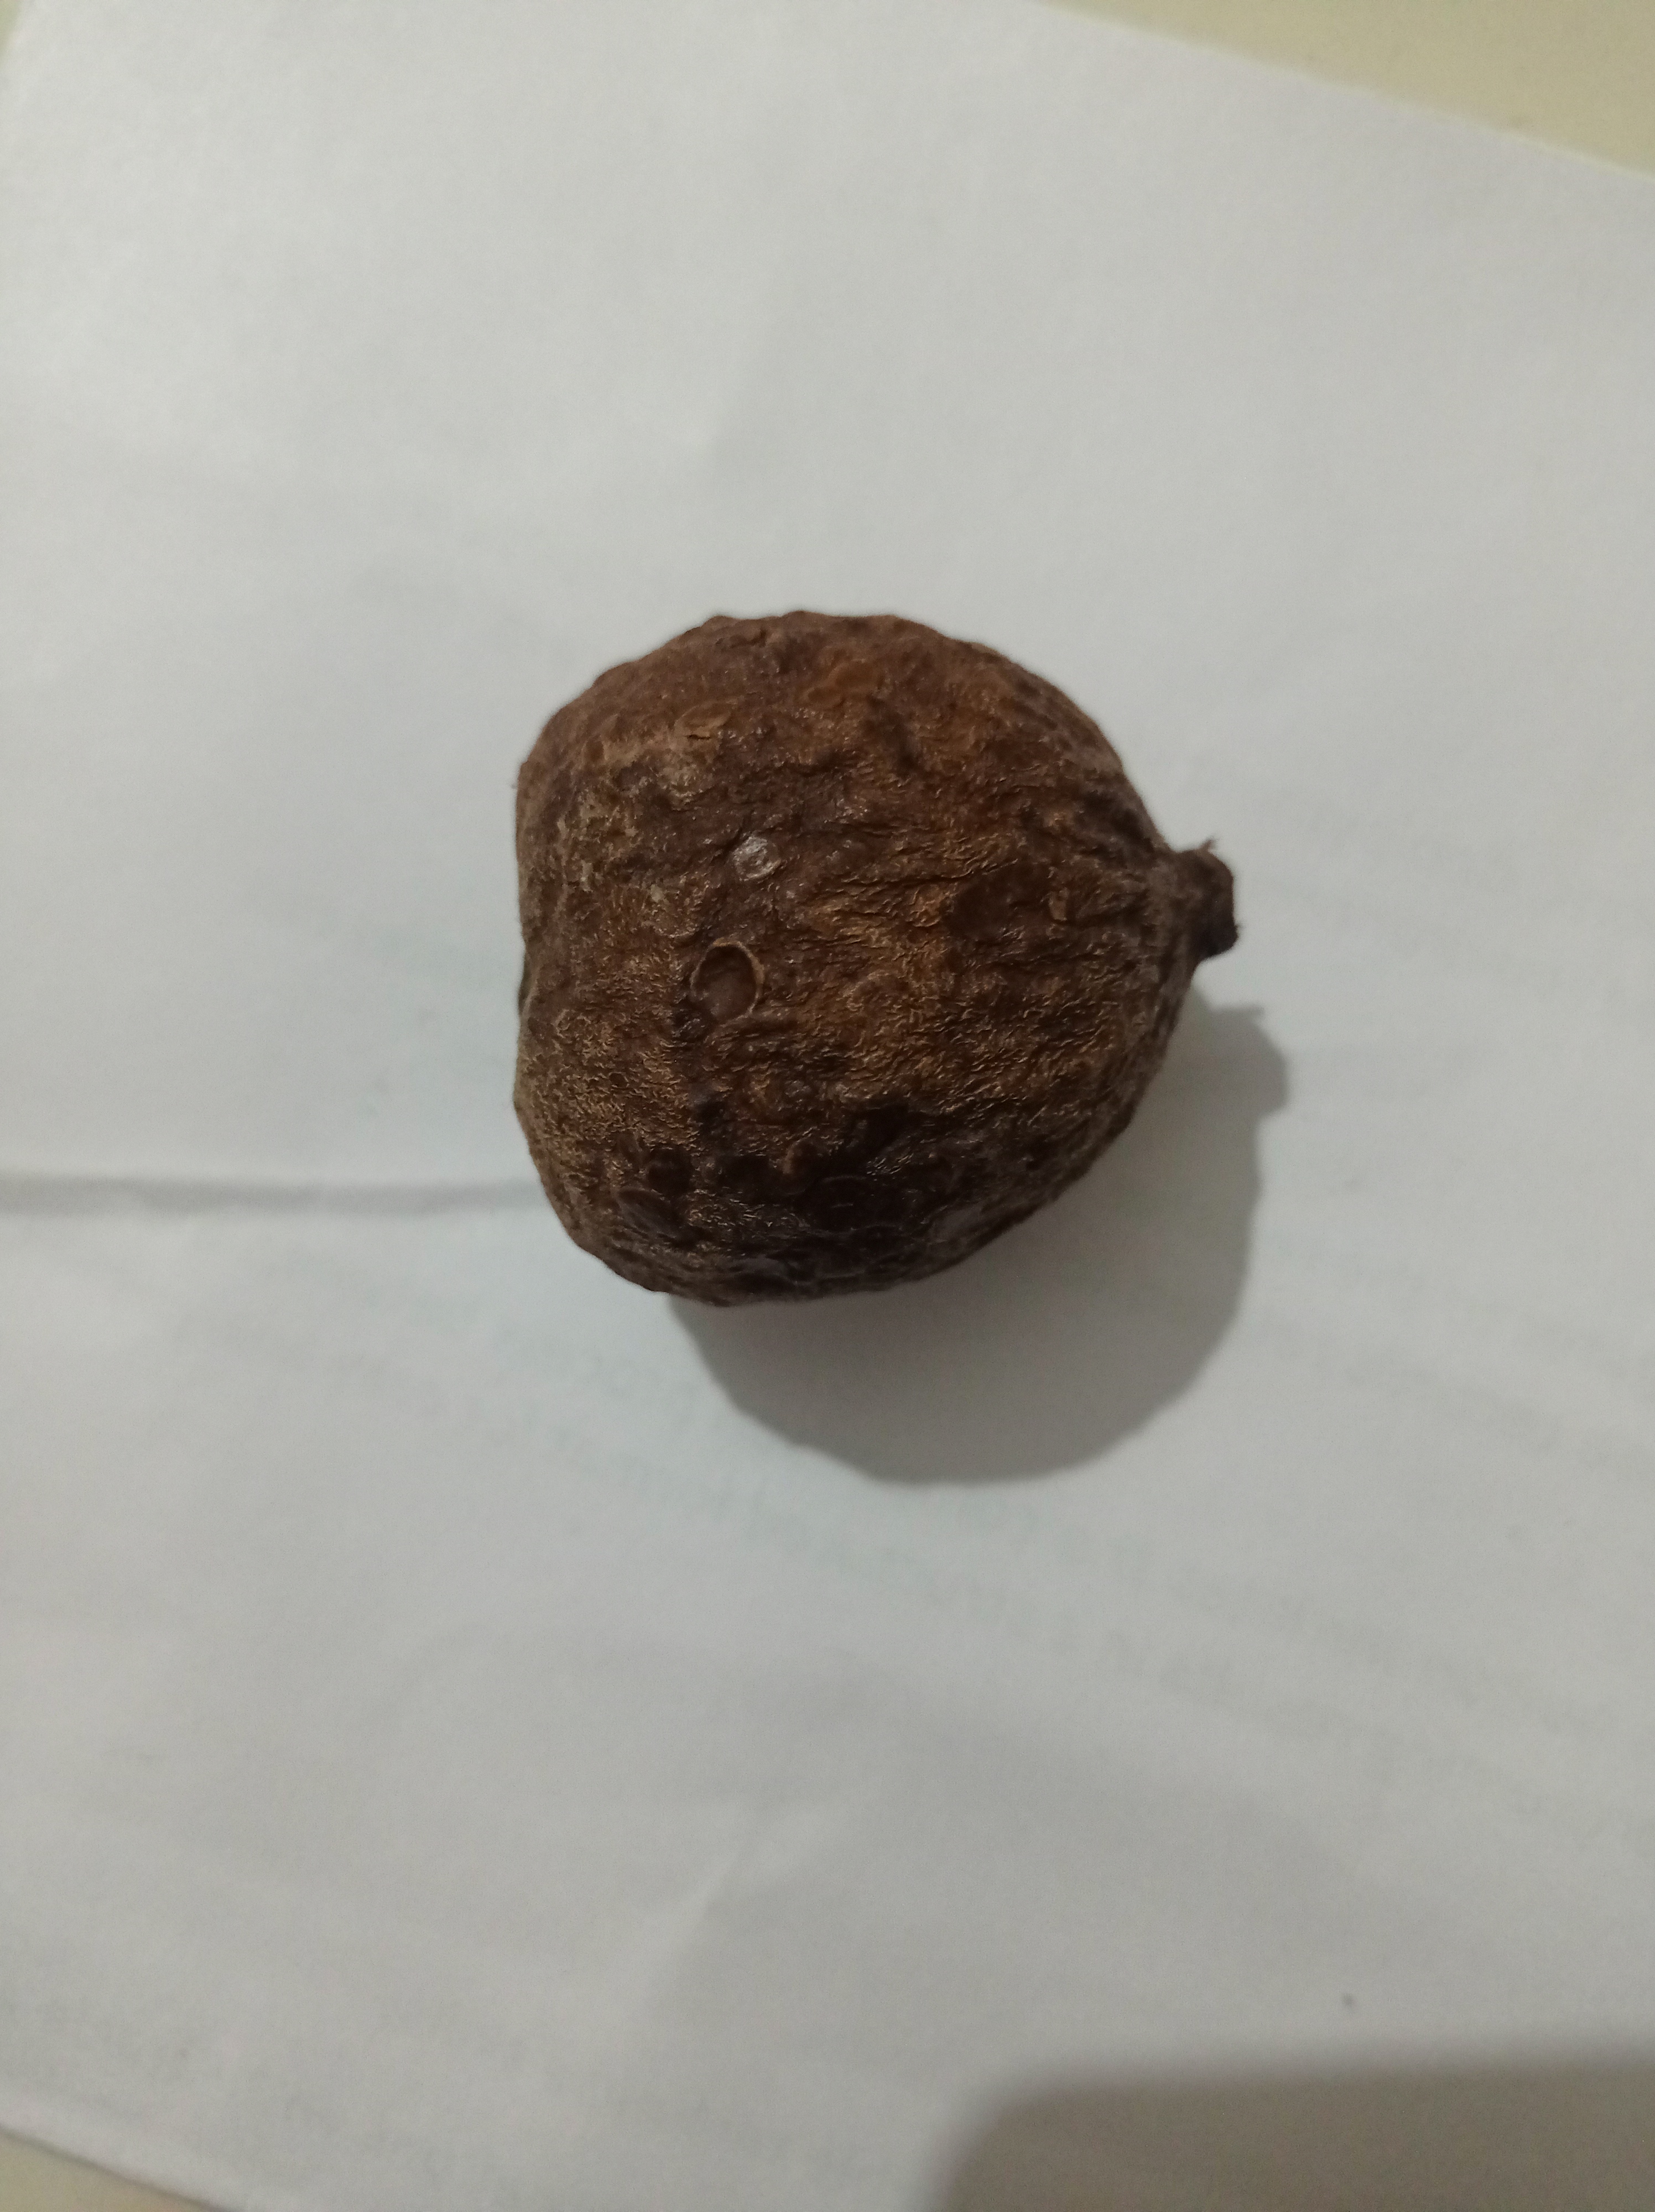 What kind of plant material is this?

madanphal
